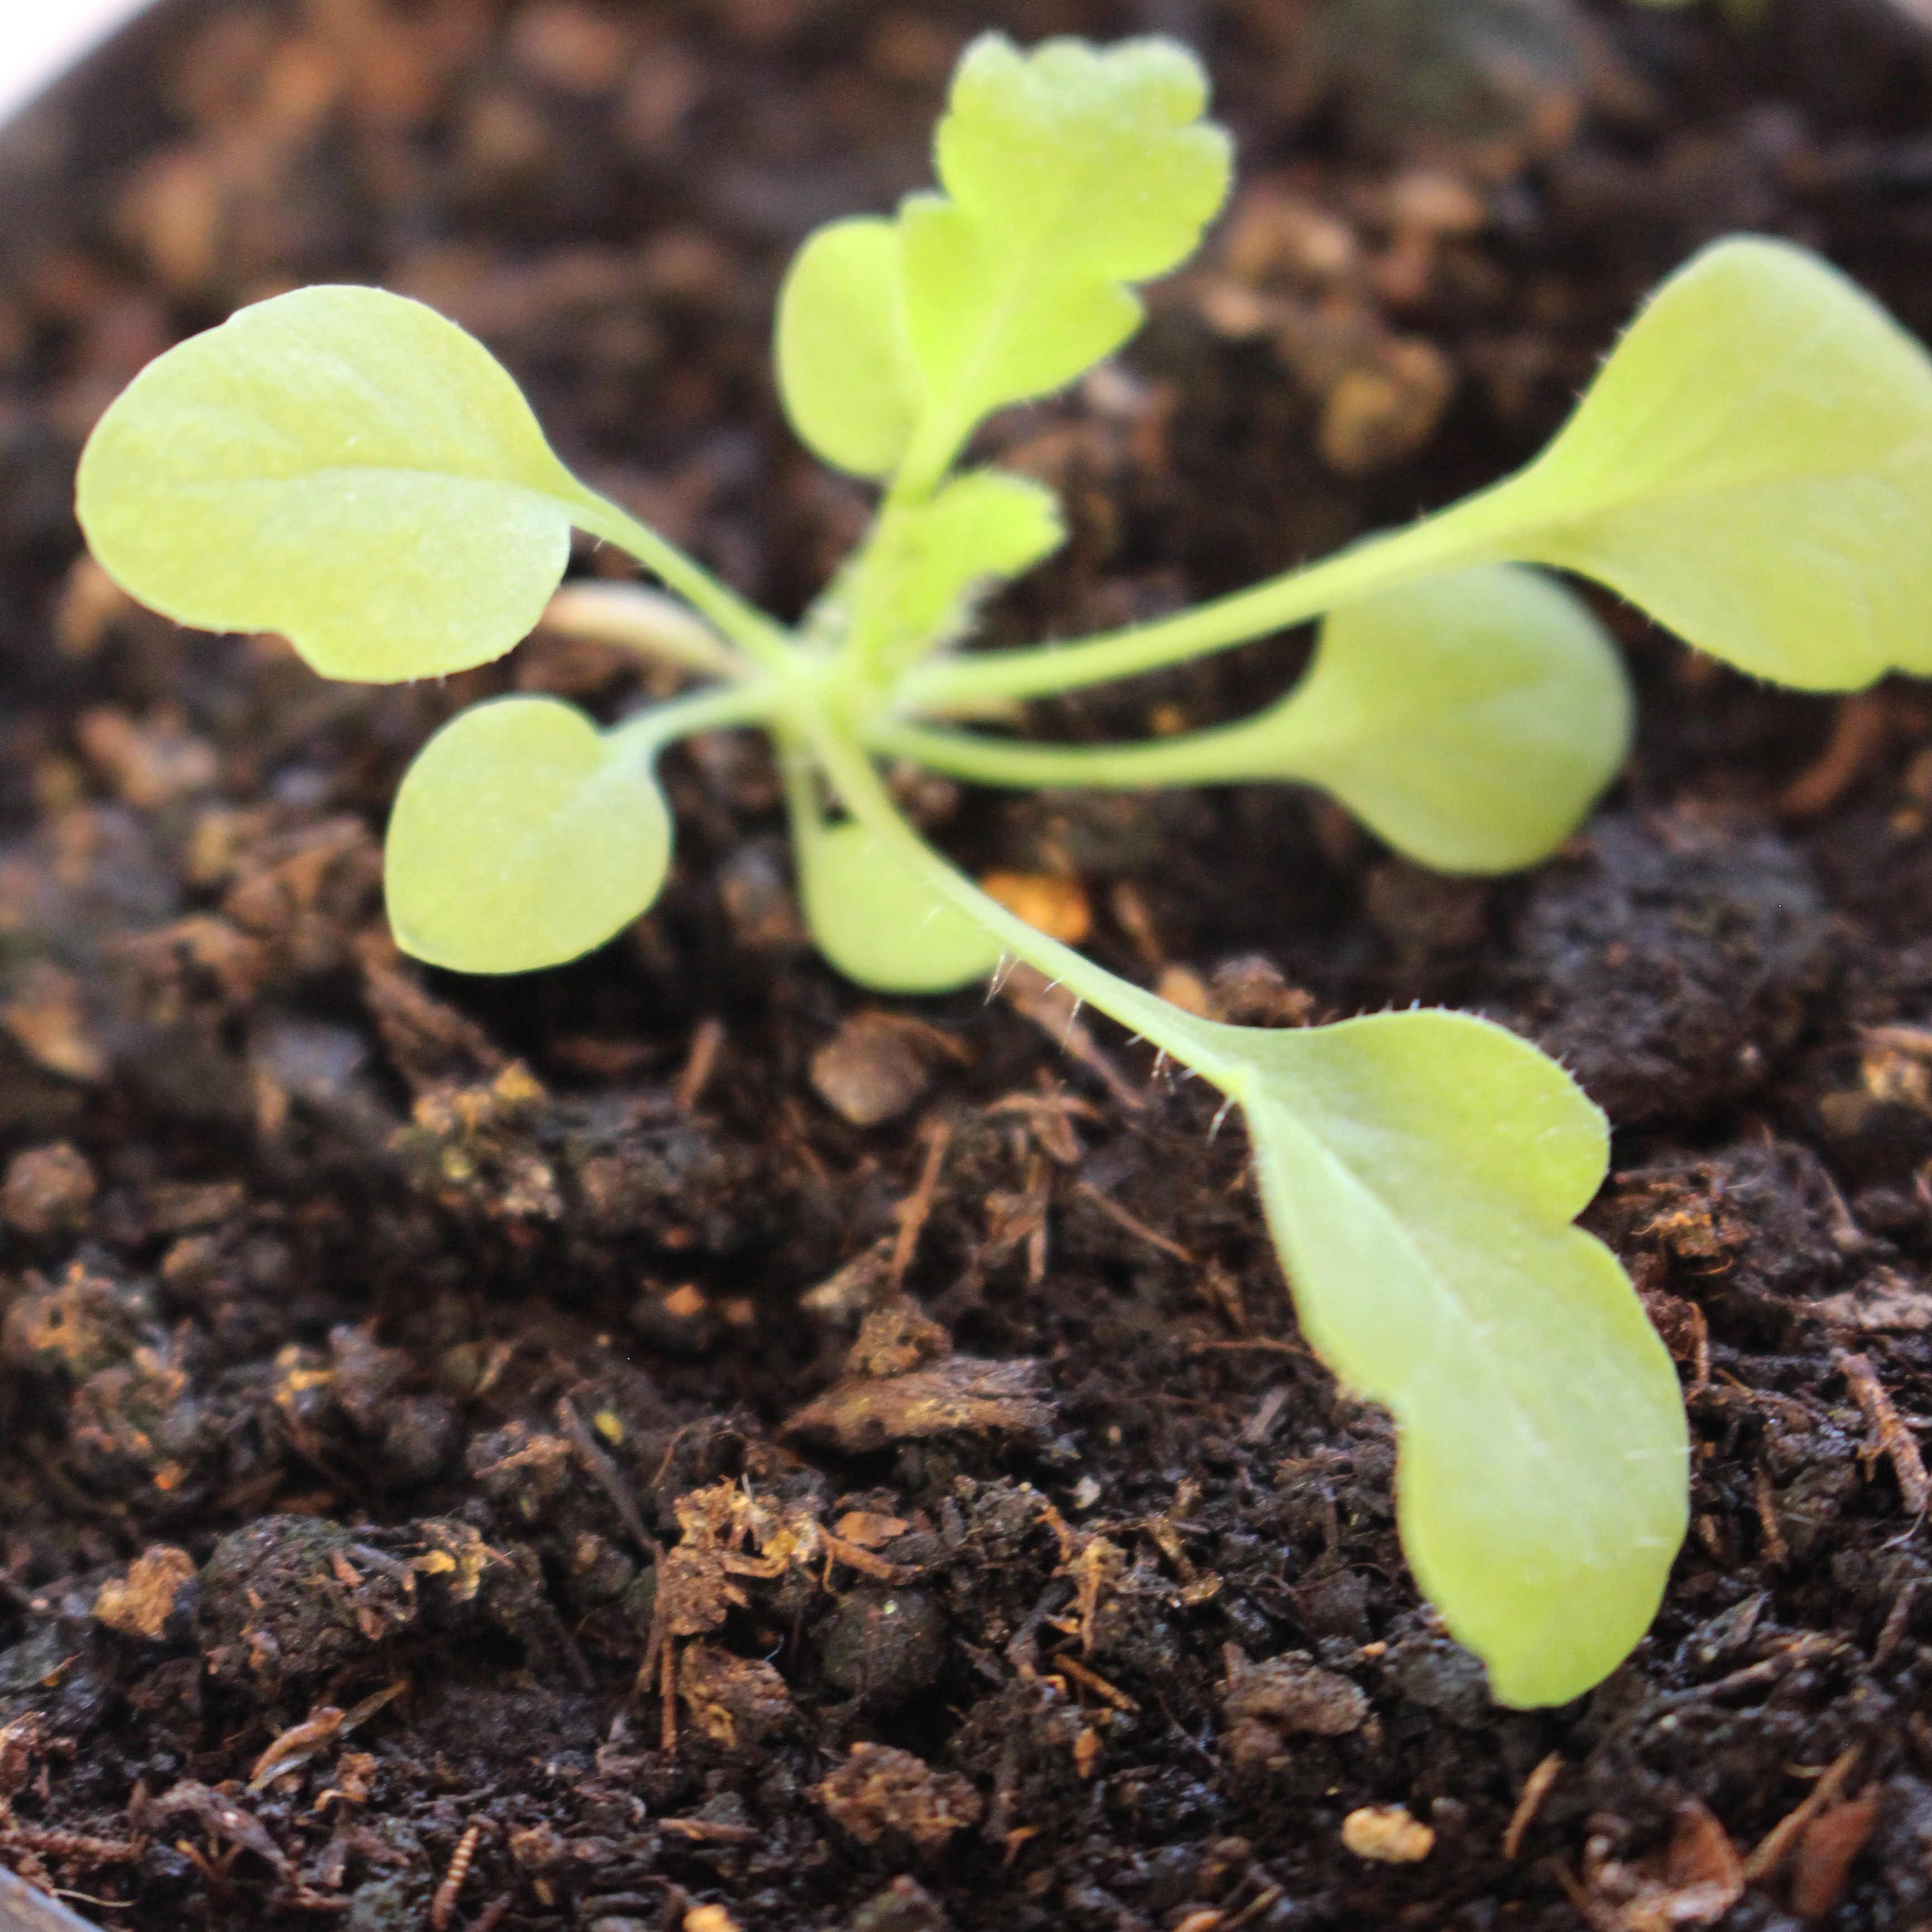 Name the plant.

Papaver rhoeas
